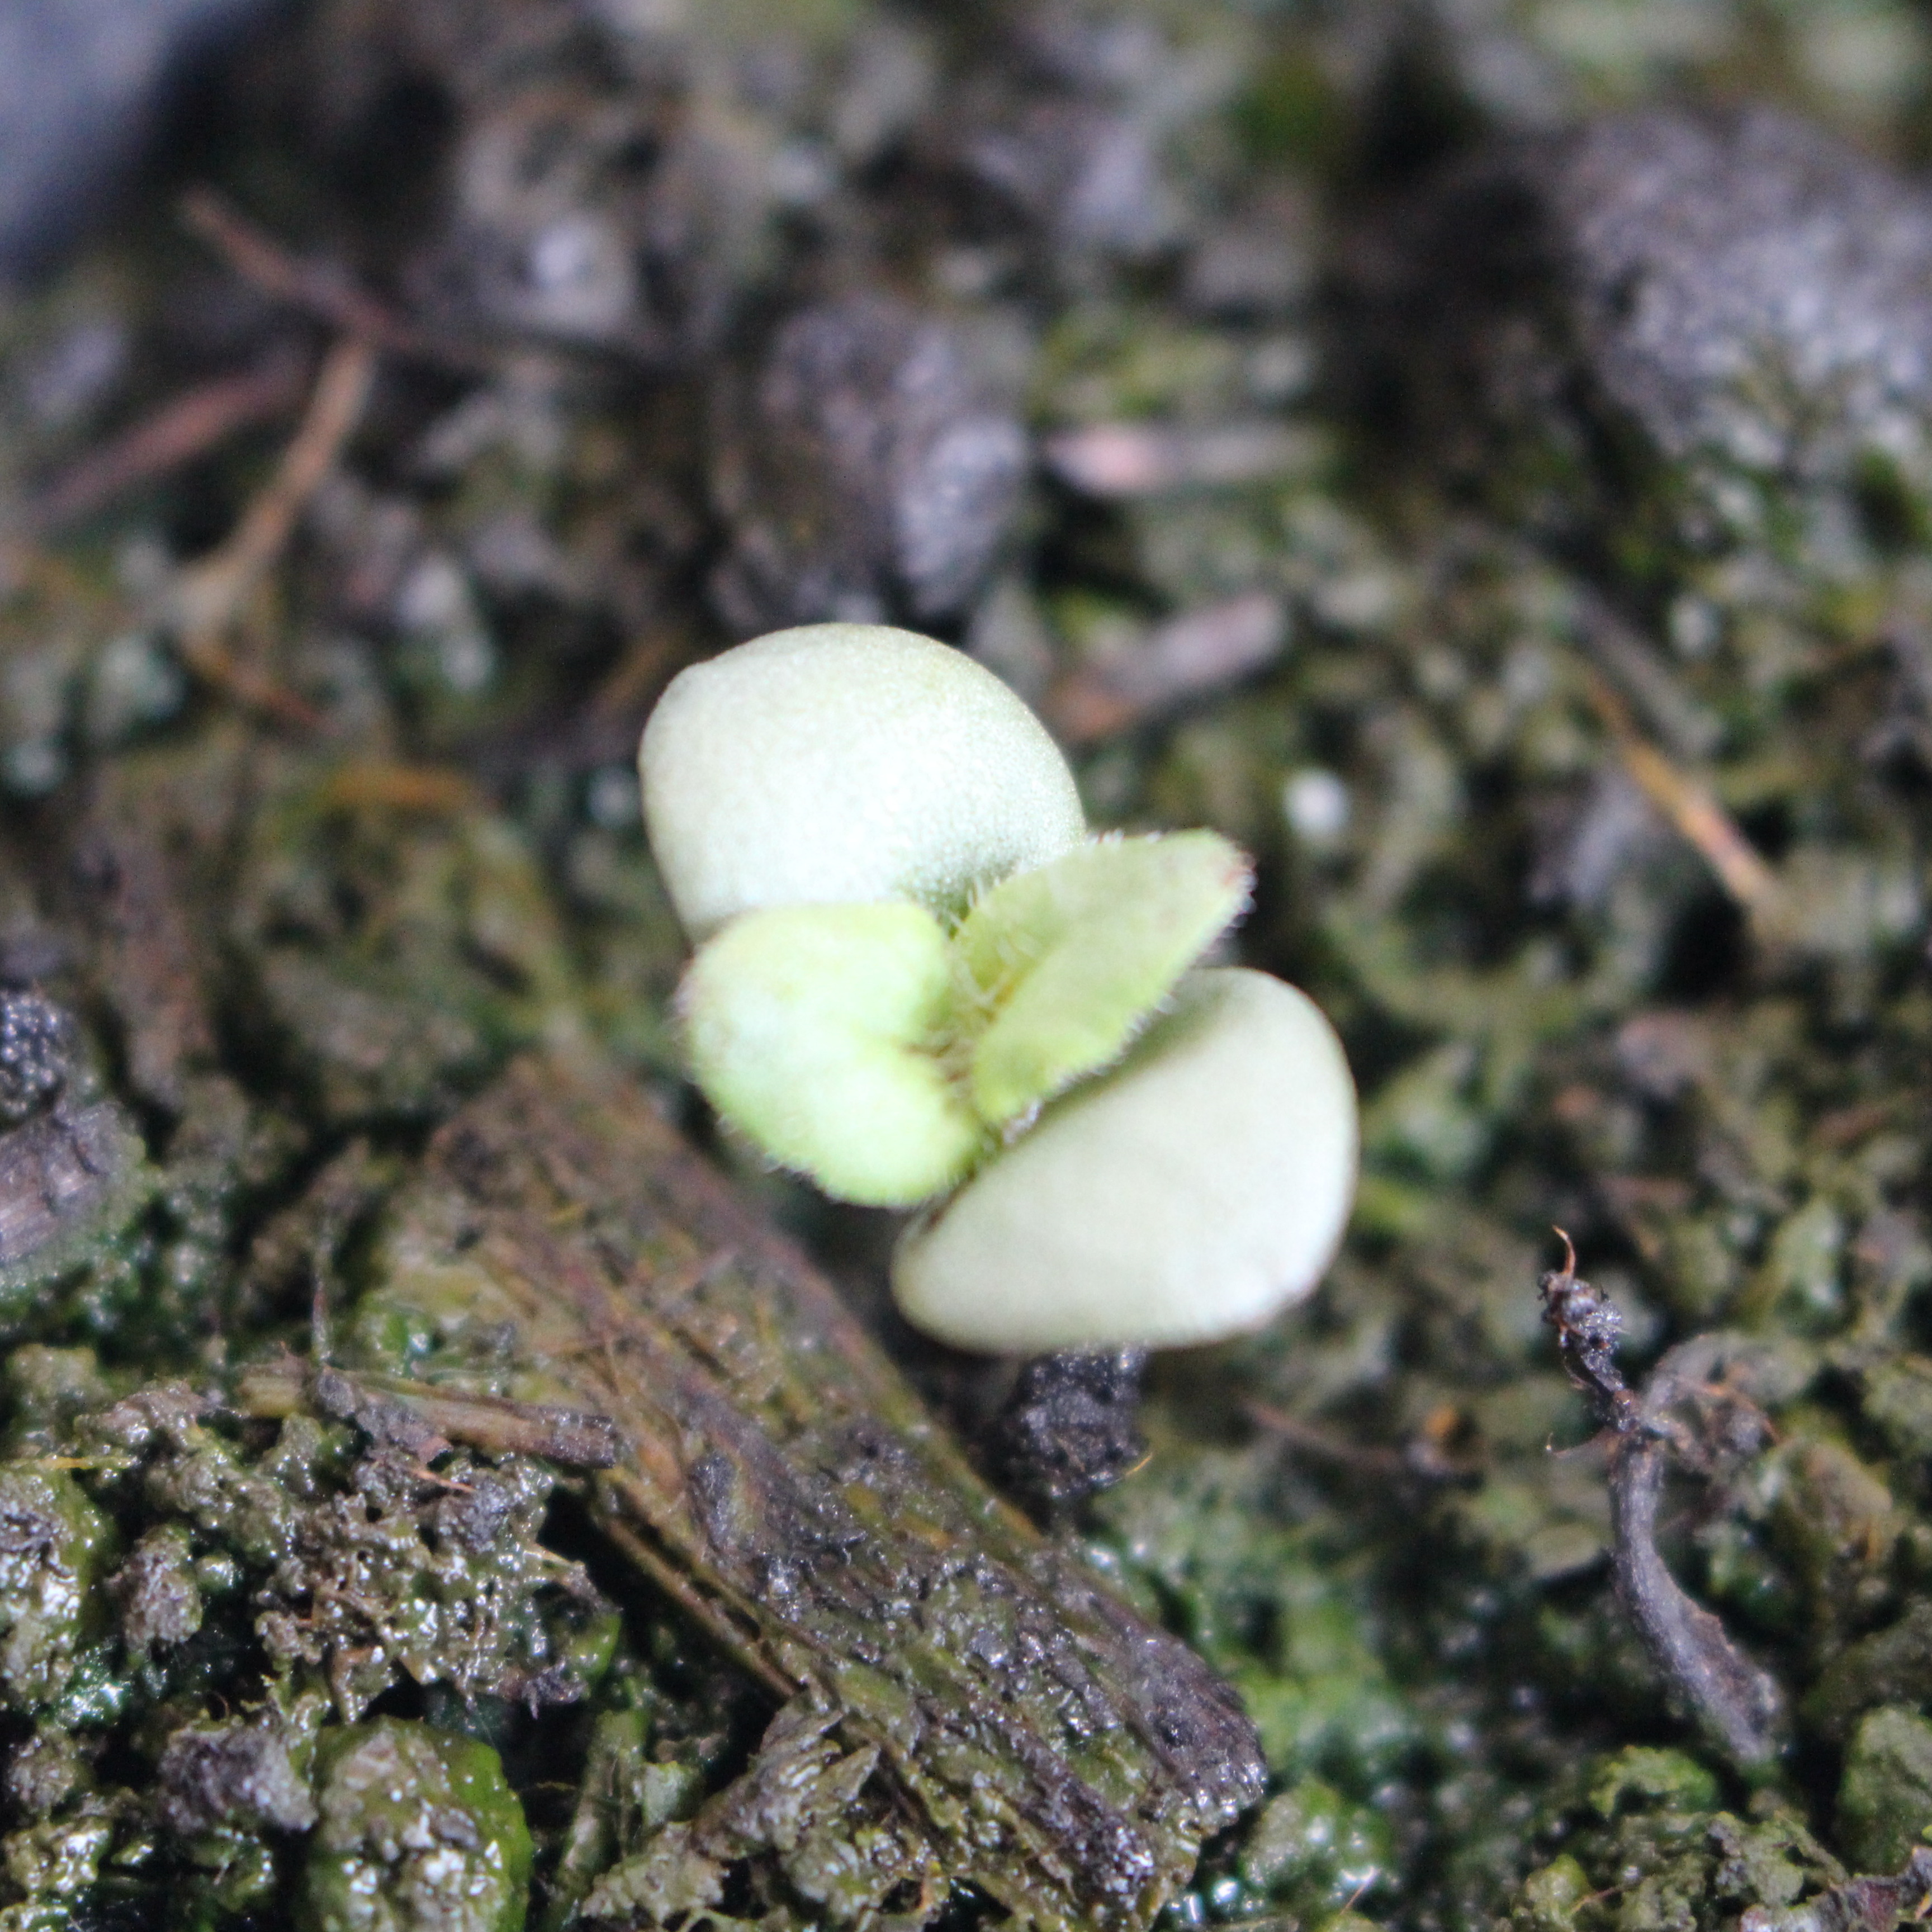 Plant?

Veronica persica
